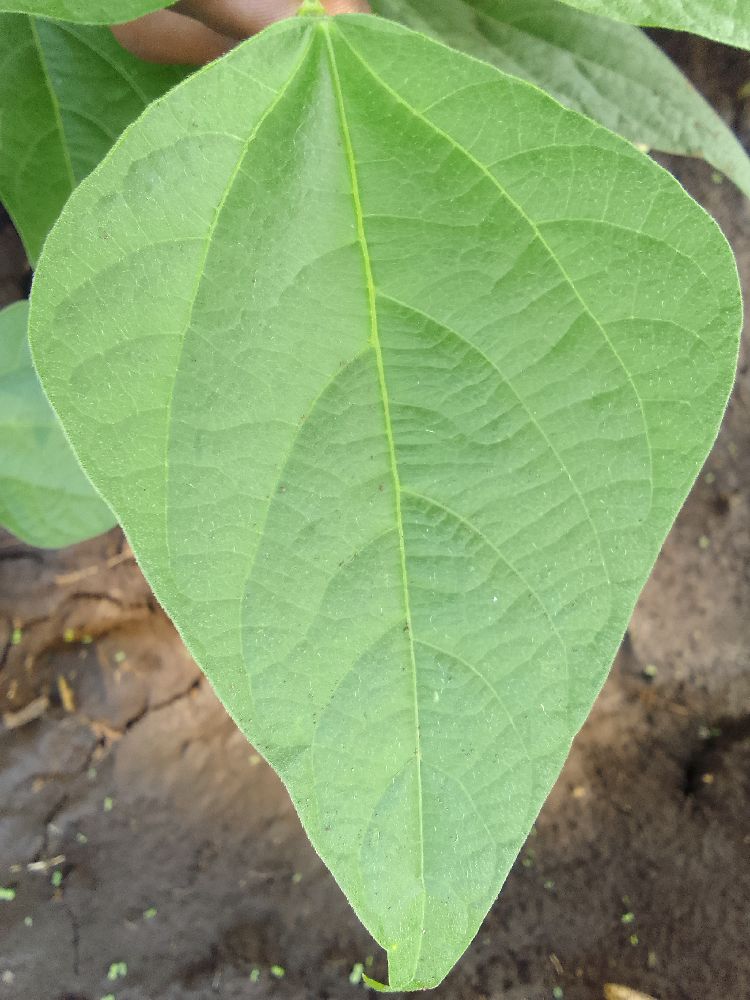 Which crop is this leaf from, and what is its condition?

common bean, healthy
